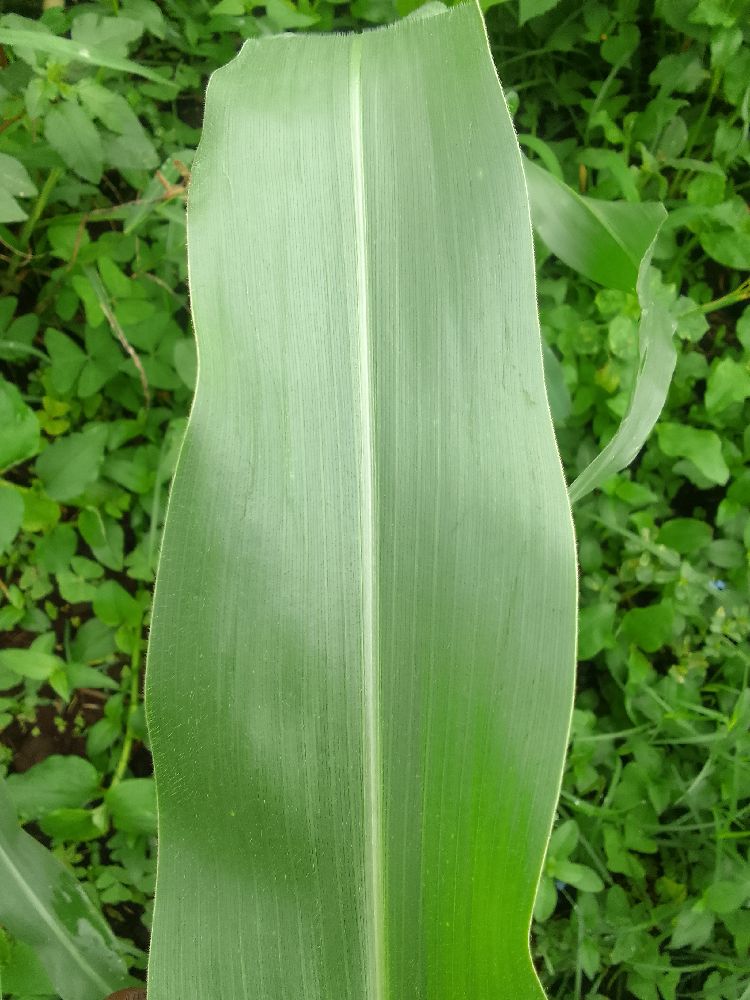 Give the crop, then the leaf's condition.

maize, healthy
